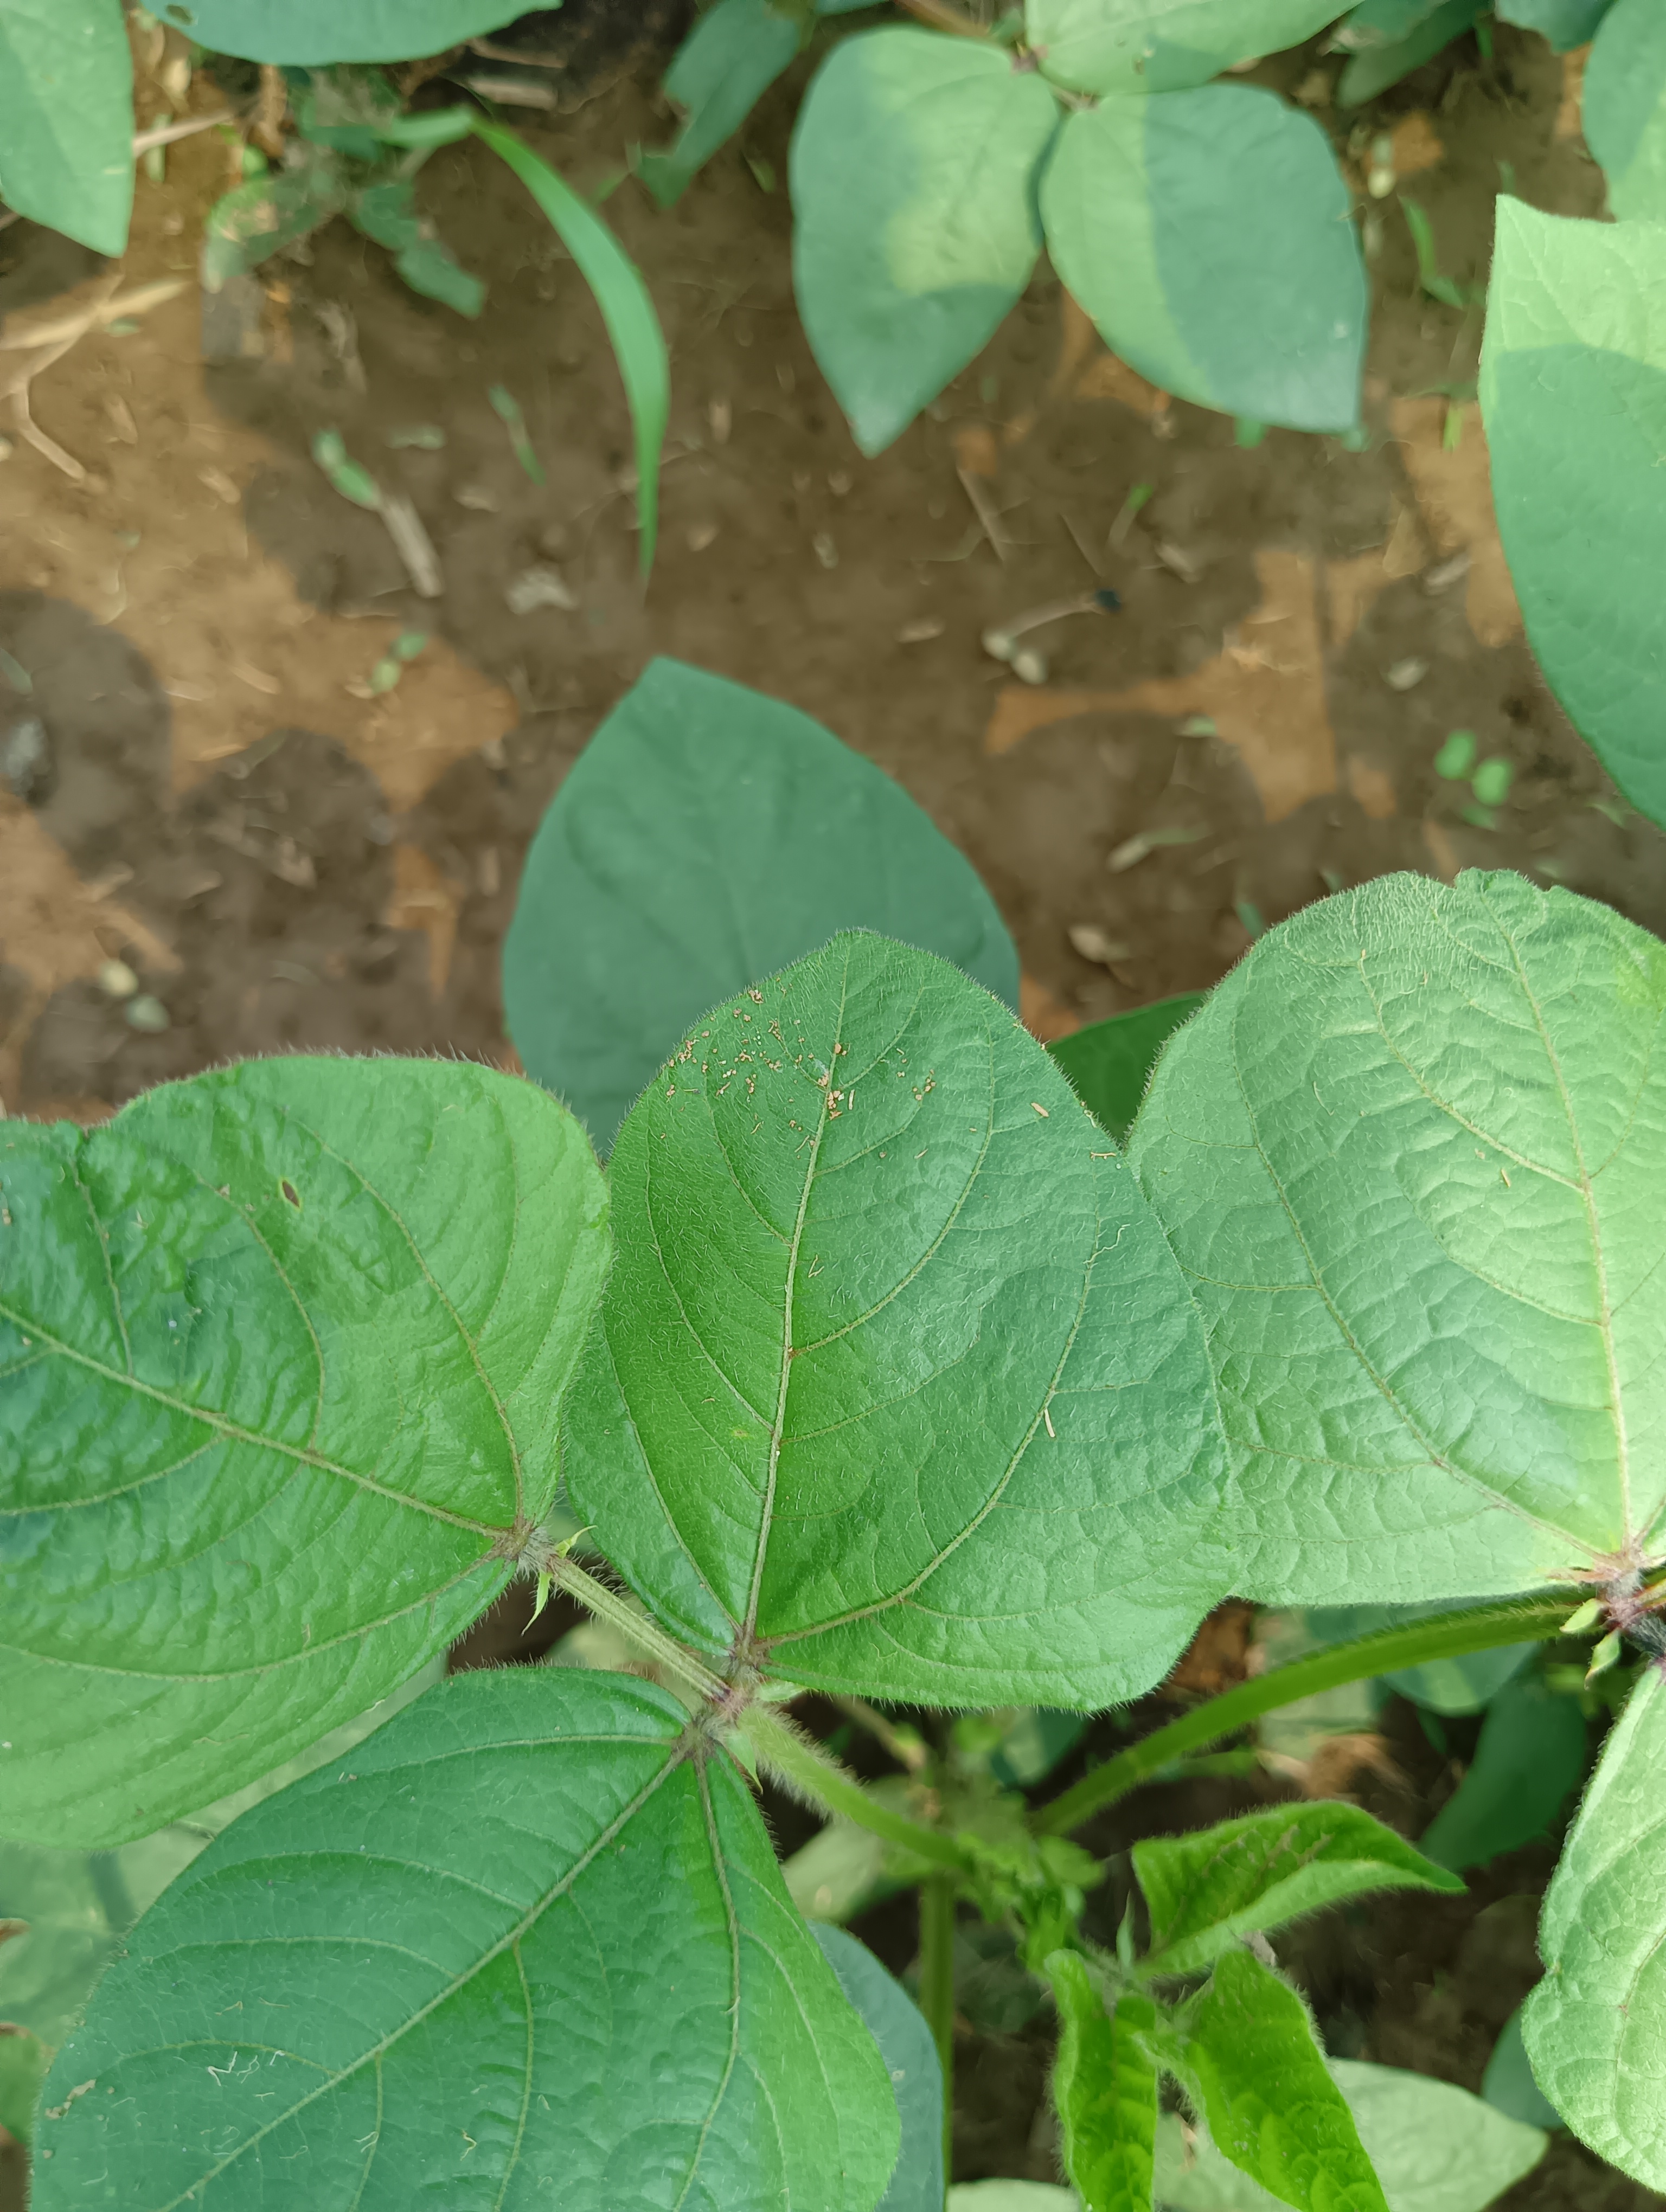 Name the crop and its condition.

mungbean, healthy
